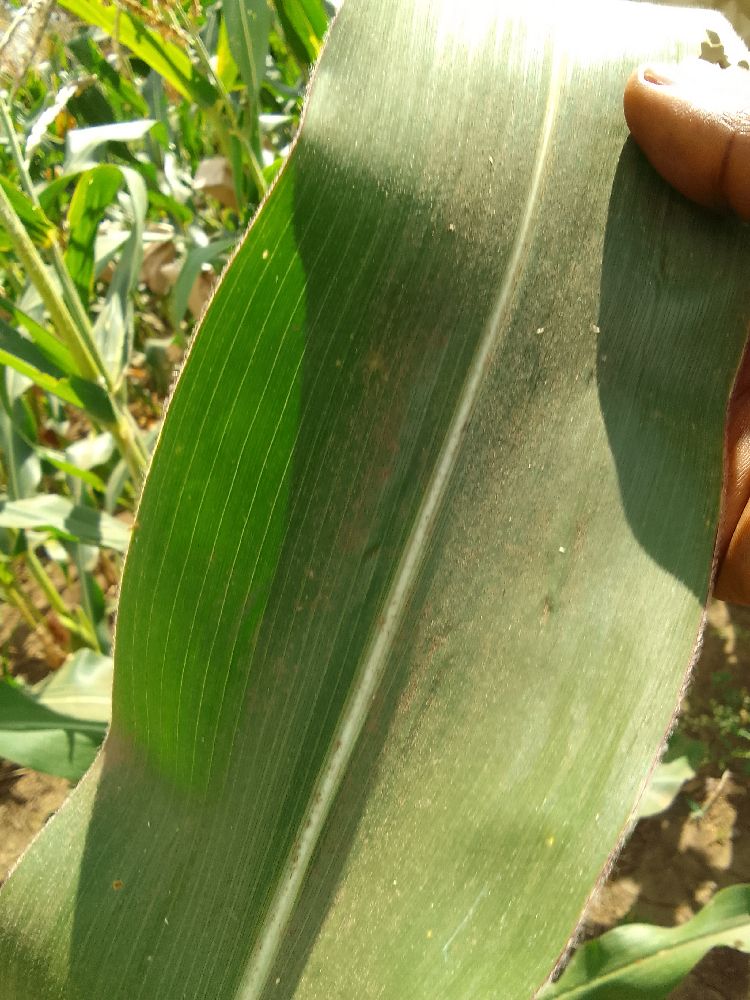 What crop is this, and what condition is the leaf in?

maize, healthy
